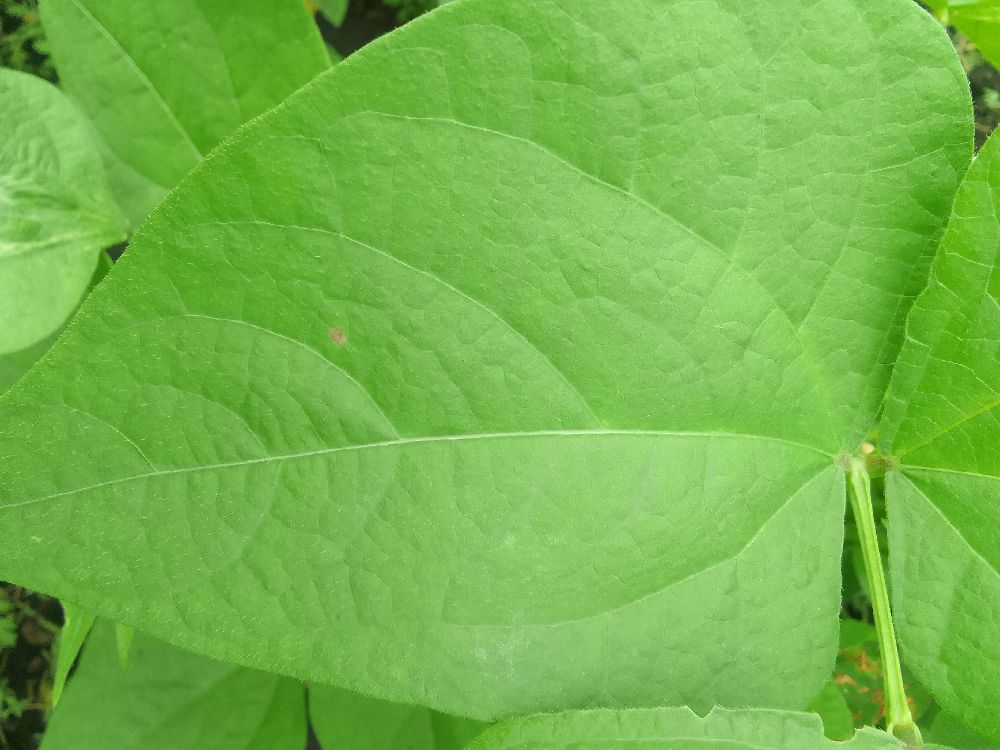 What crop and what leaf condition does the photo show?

common bean, healthy
